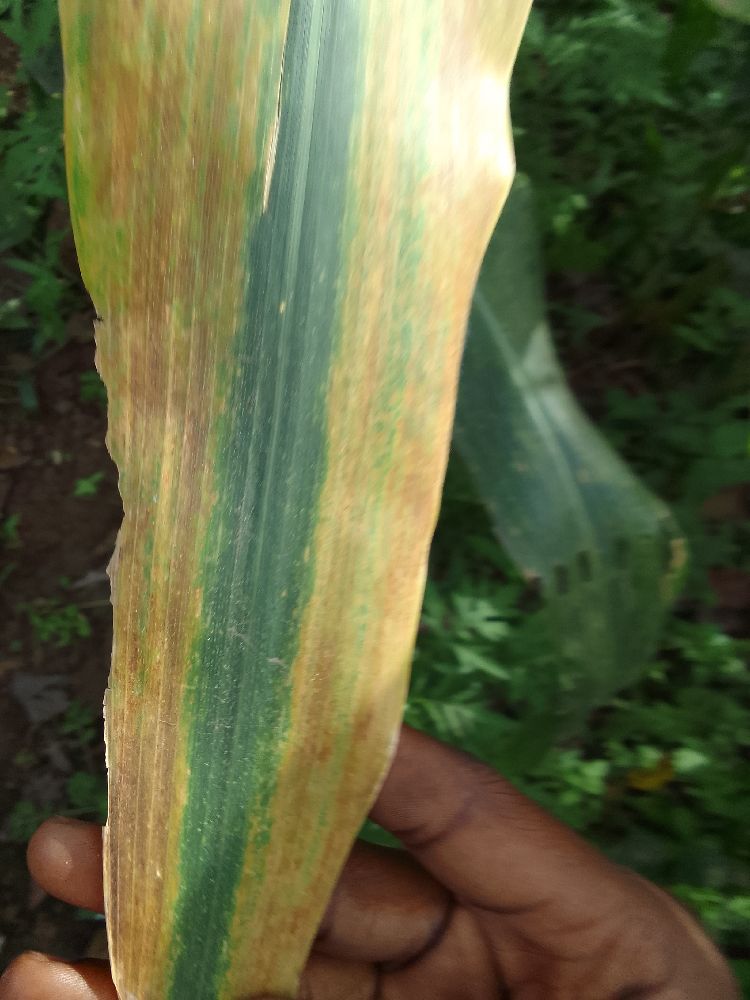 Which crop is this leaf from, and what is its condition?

maize, maize lethal necrosis
